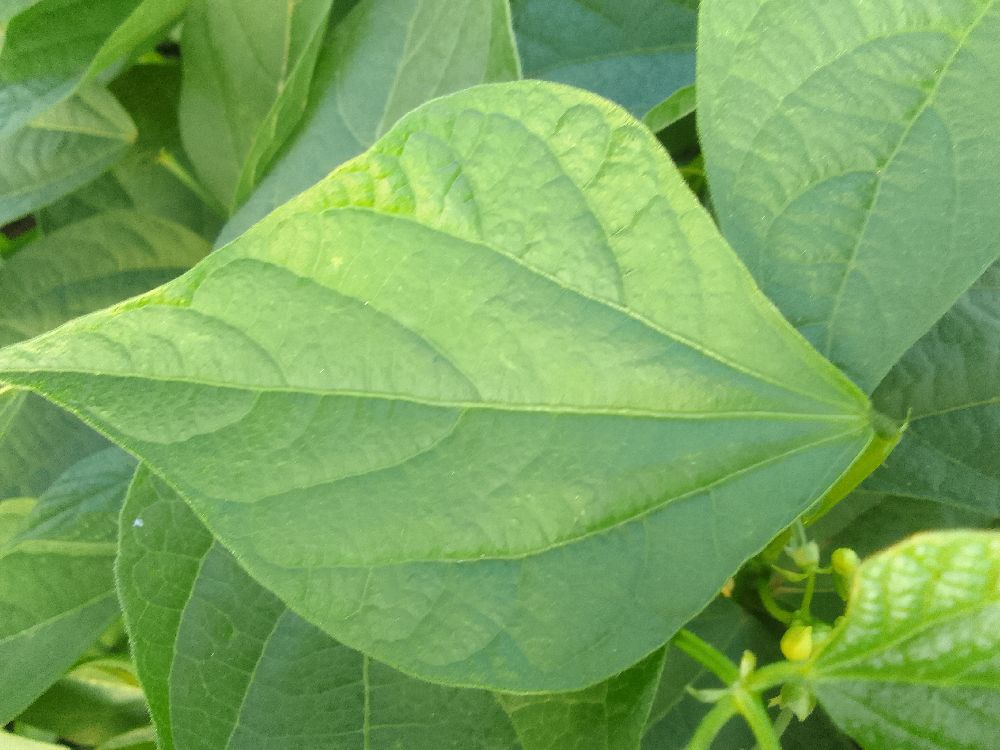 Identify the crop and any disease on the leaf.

common bean, healthy
